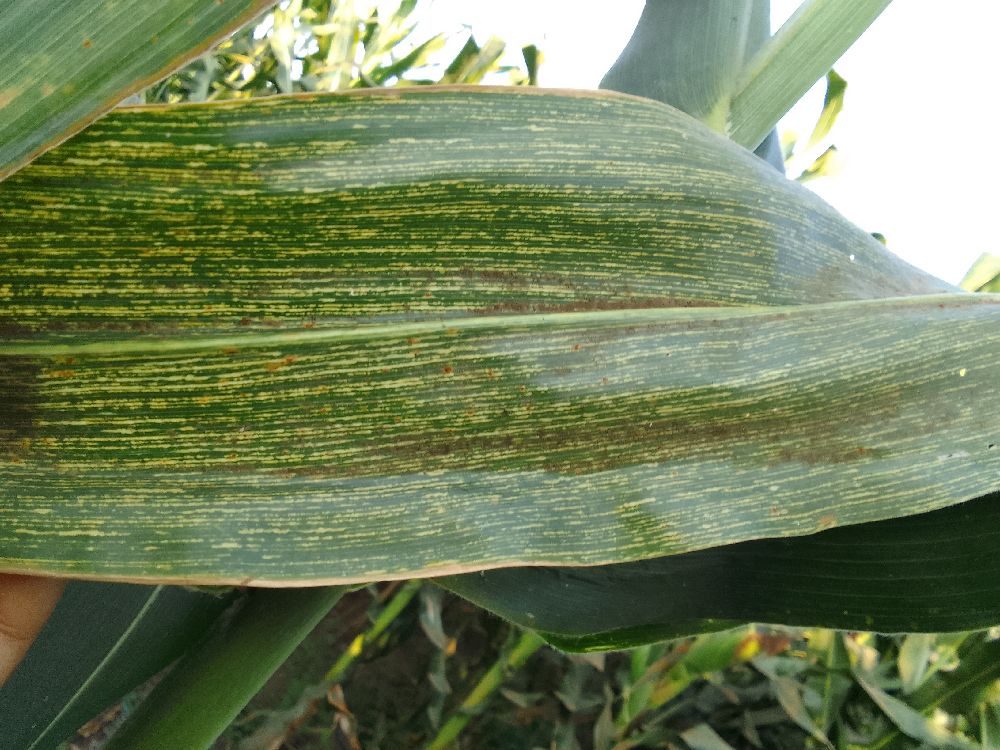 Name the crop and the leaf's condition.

maize, maize streak virus
